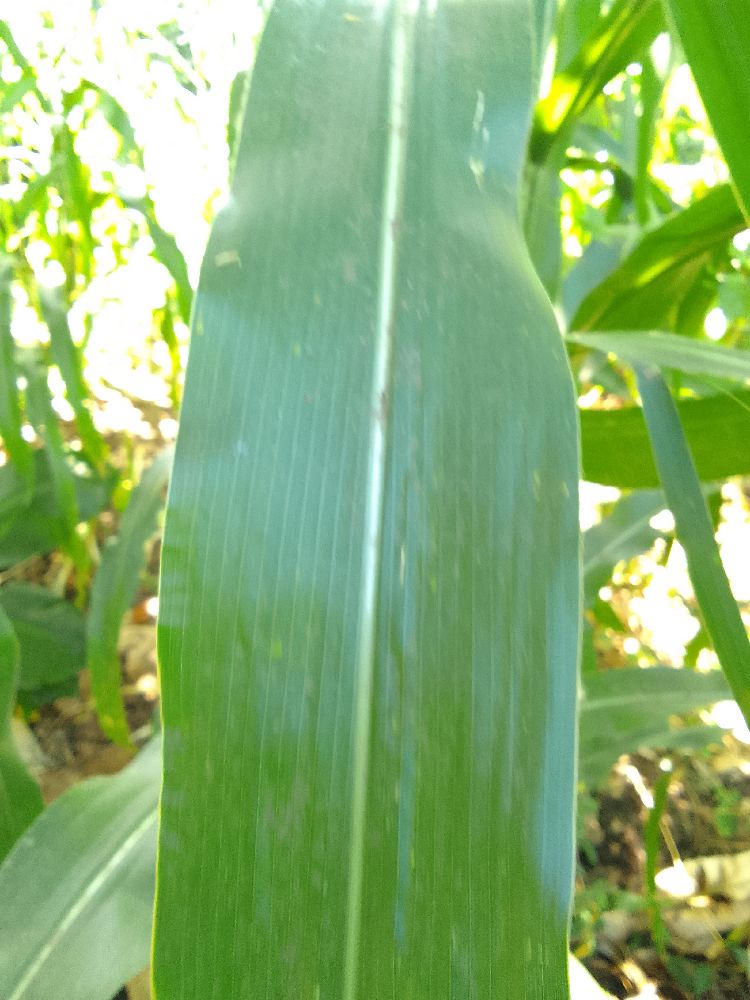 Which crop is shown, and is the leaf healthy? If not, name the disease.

maize, healthy
